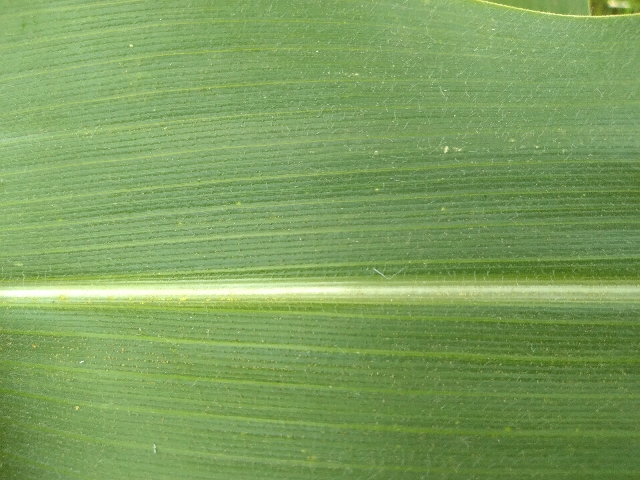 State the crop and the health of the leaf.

maize, healthy
